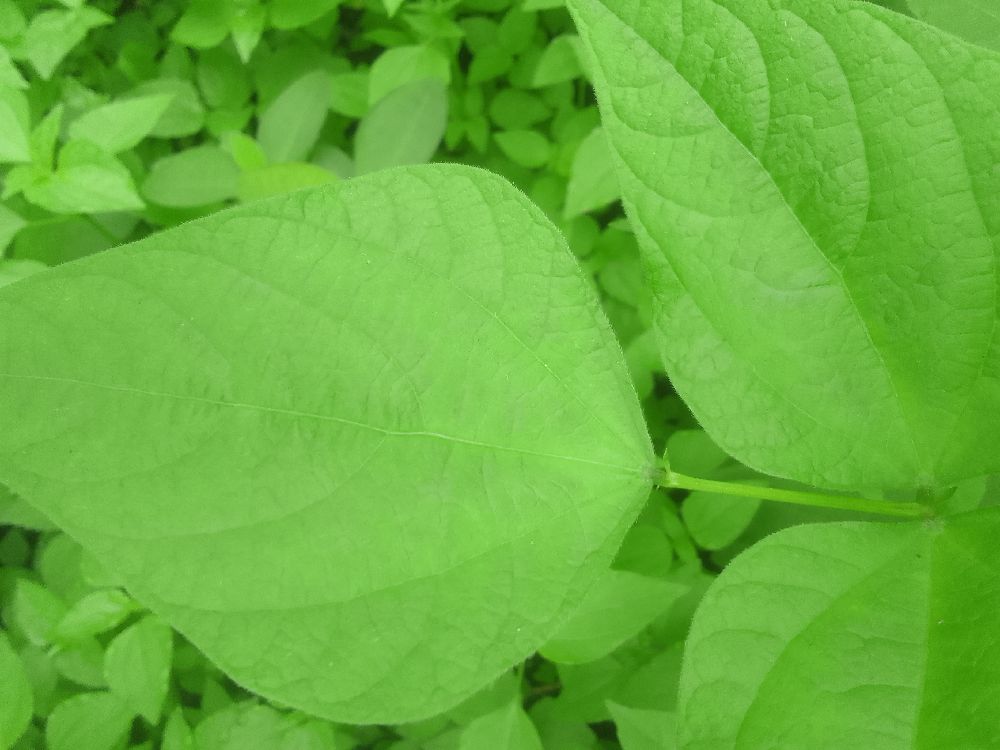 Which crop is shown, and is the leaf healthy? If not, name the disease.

common bean, healthy
